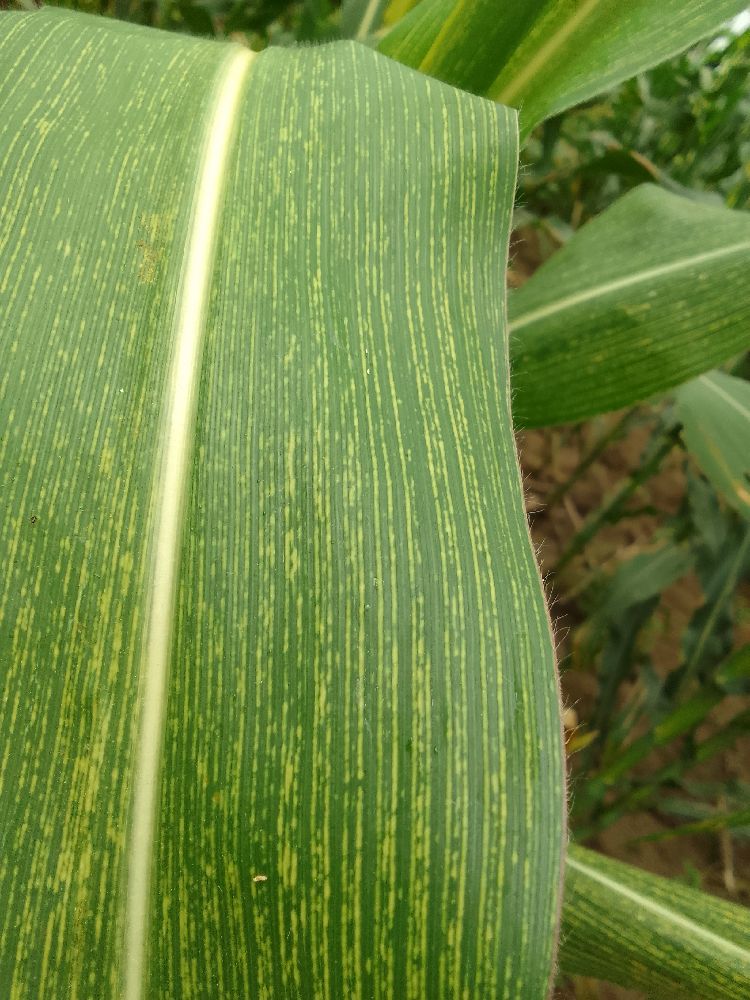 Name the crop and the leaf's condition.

maize, maize streak virus
